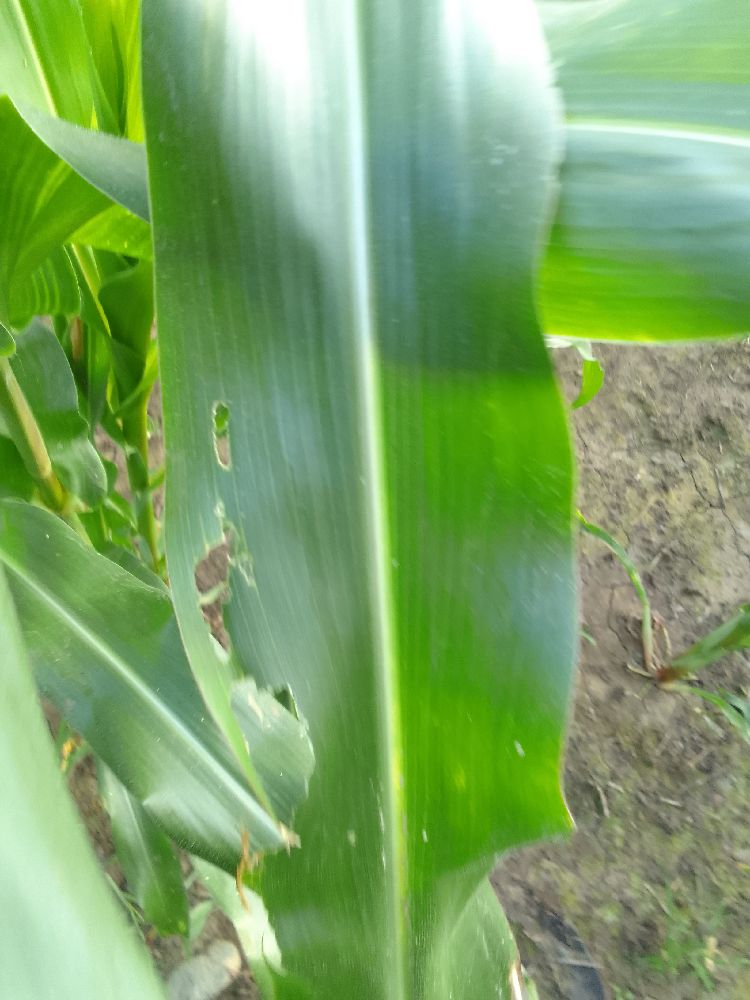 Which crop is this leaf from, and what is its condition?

maize, healthy
